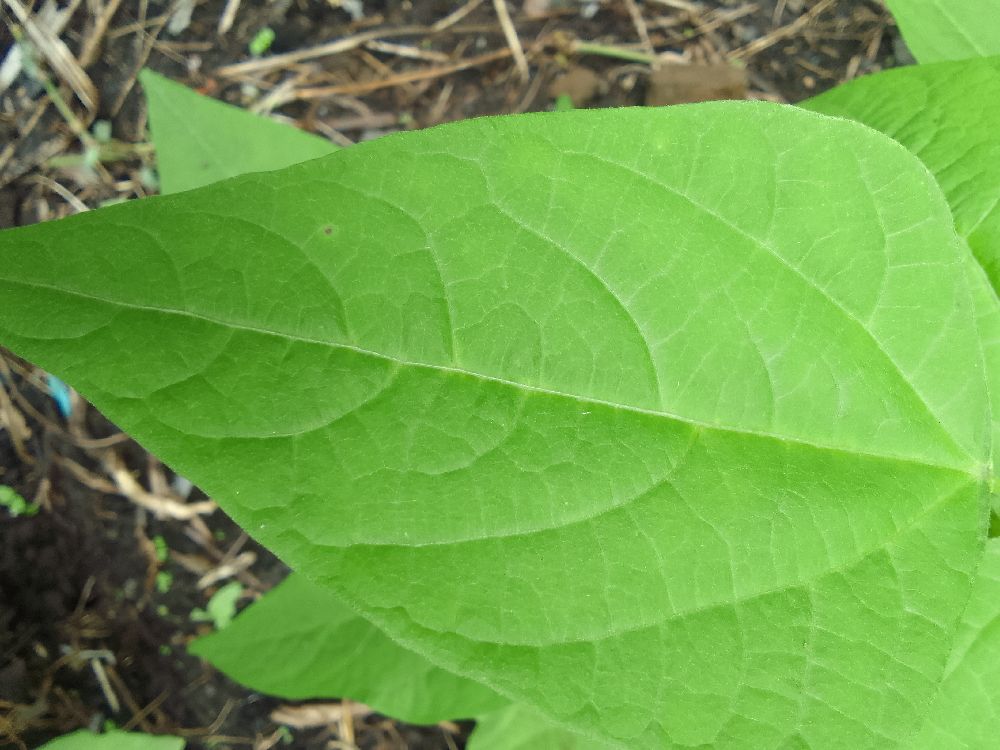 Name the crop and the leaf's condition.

common bean, healthy
